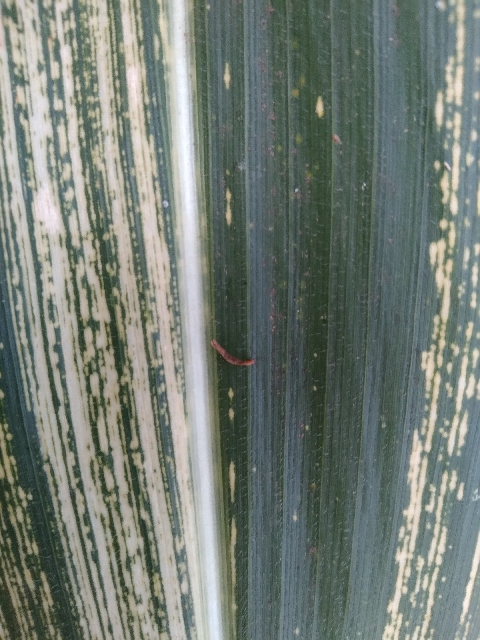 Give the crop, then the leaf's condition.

maize, maize streak virus
